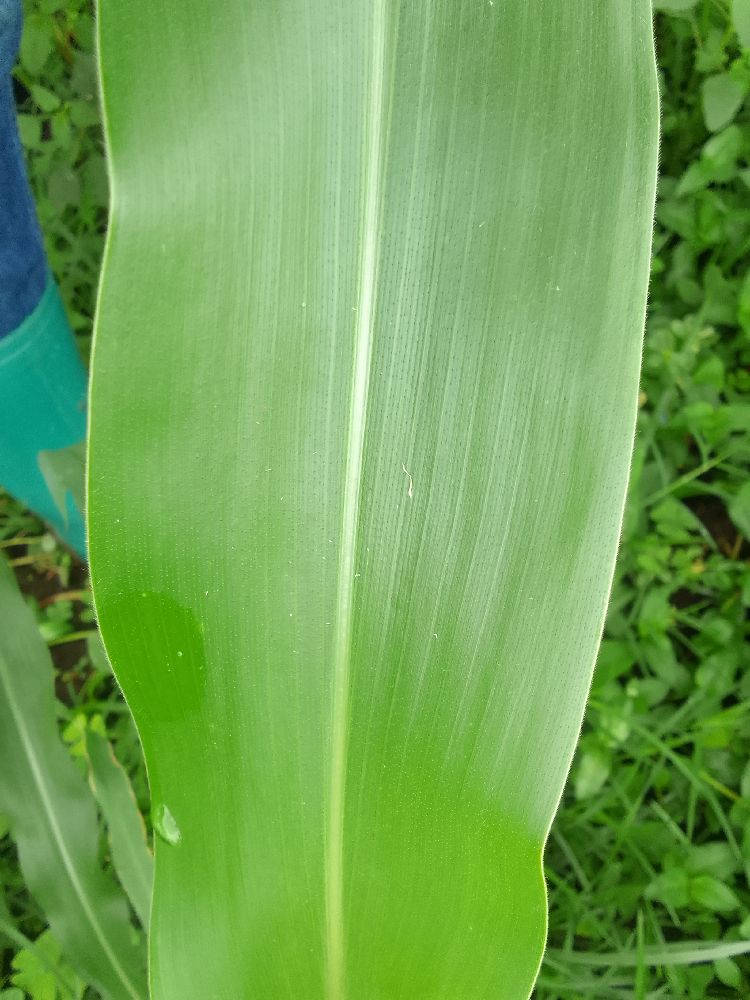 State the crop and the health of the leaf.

maize, healthy
